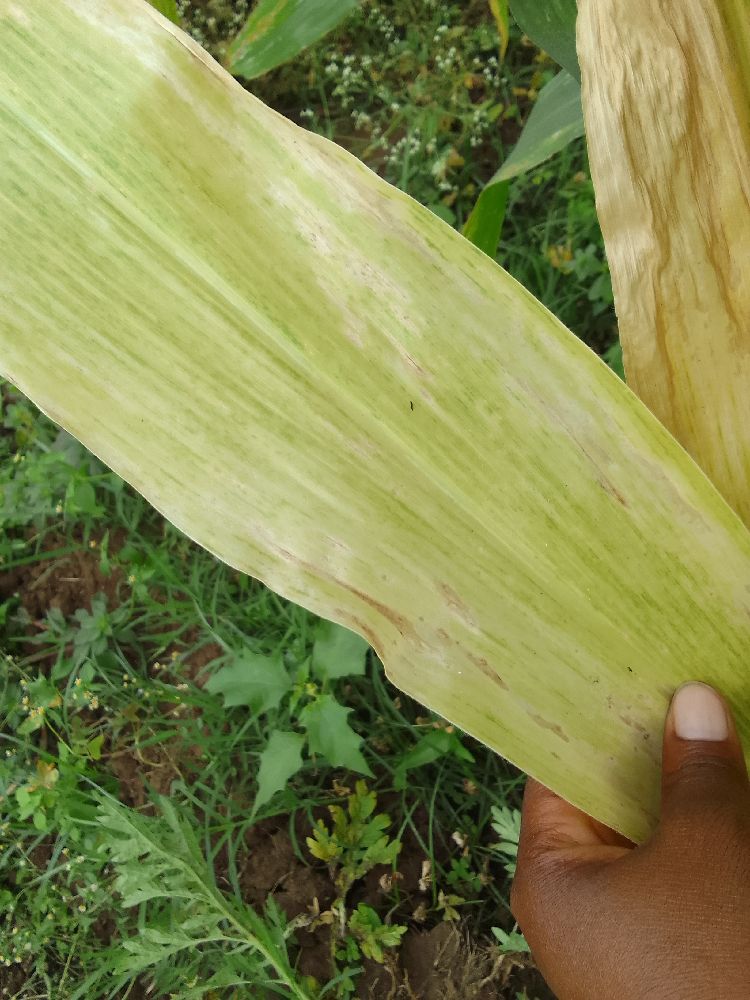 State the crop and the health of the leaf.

maize, maize lethal necrosis
